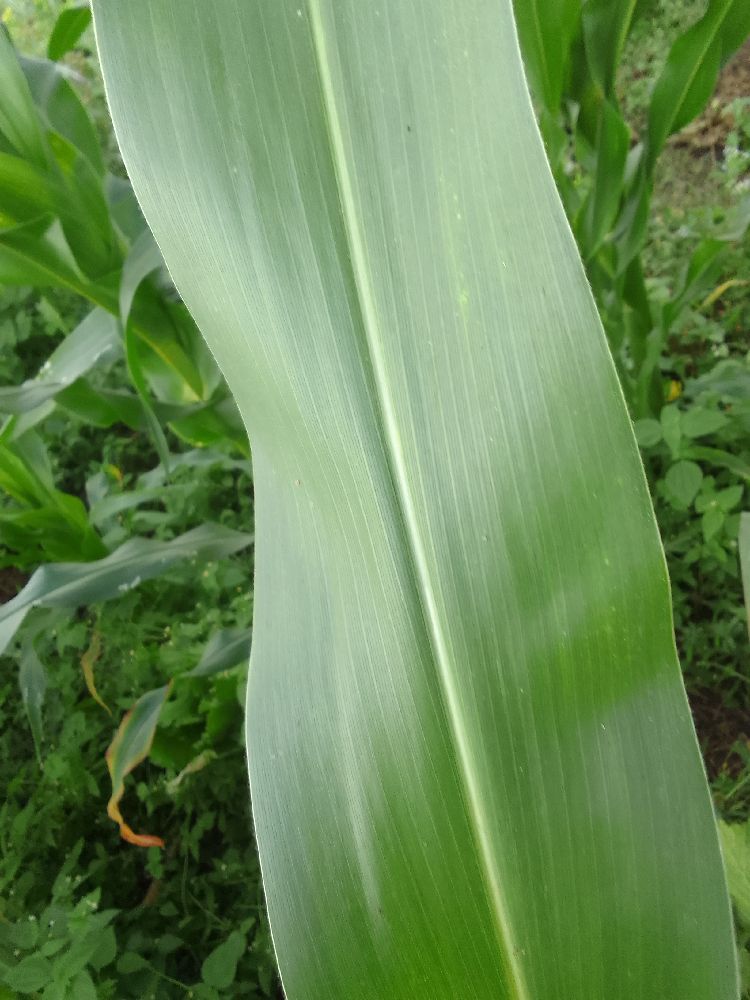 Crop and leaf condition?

maize, healthy
